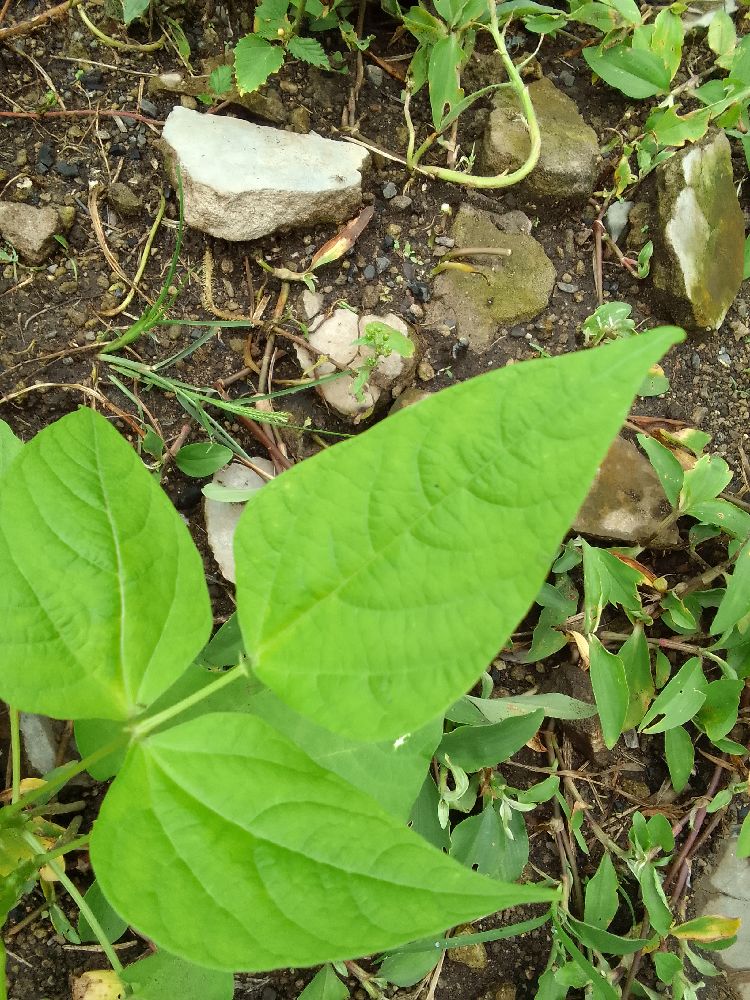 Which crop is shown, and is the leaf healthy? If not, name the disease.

common bean, healthy
